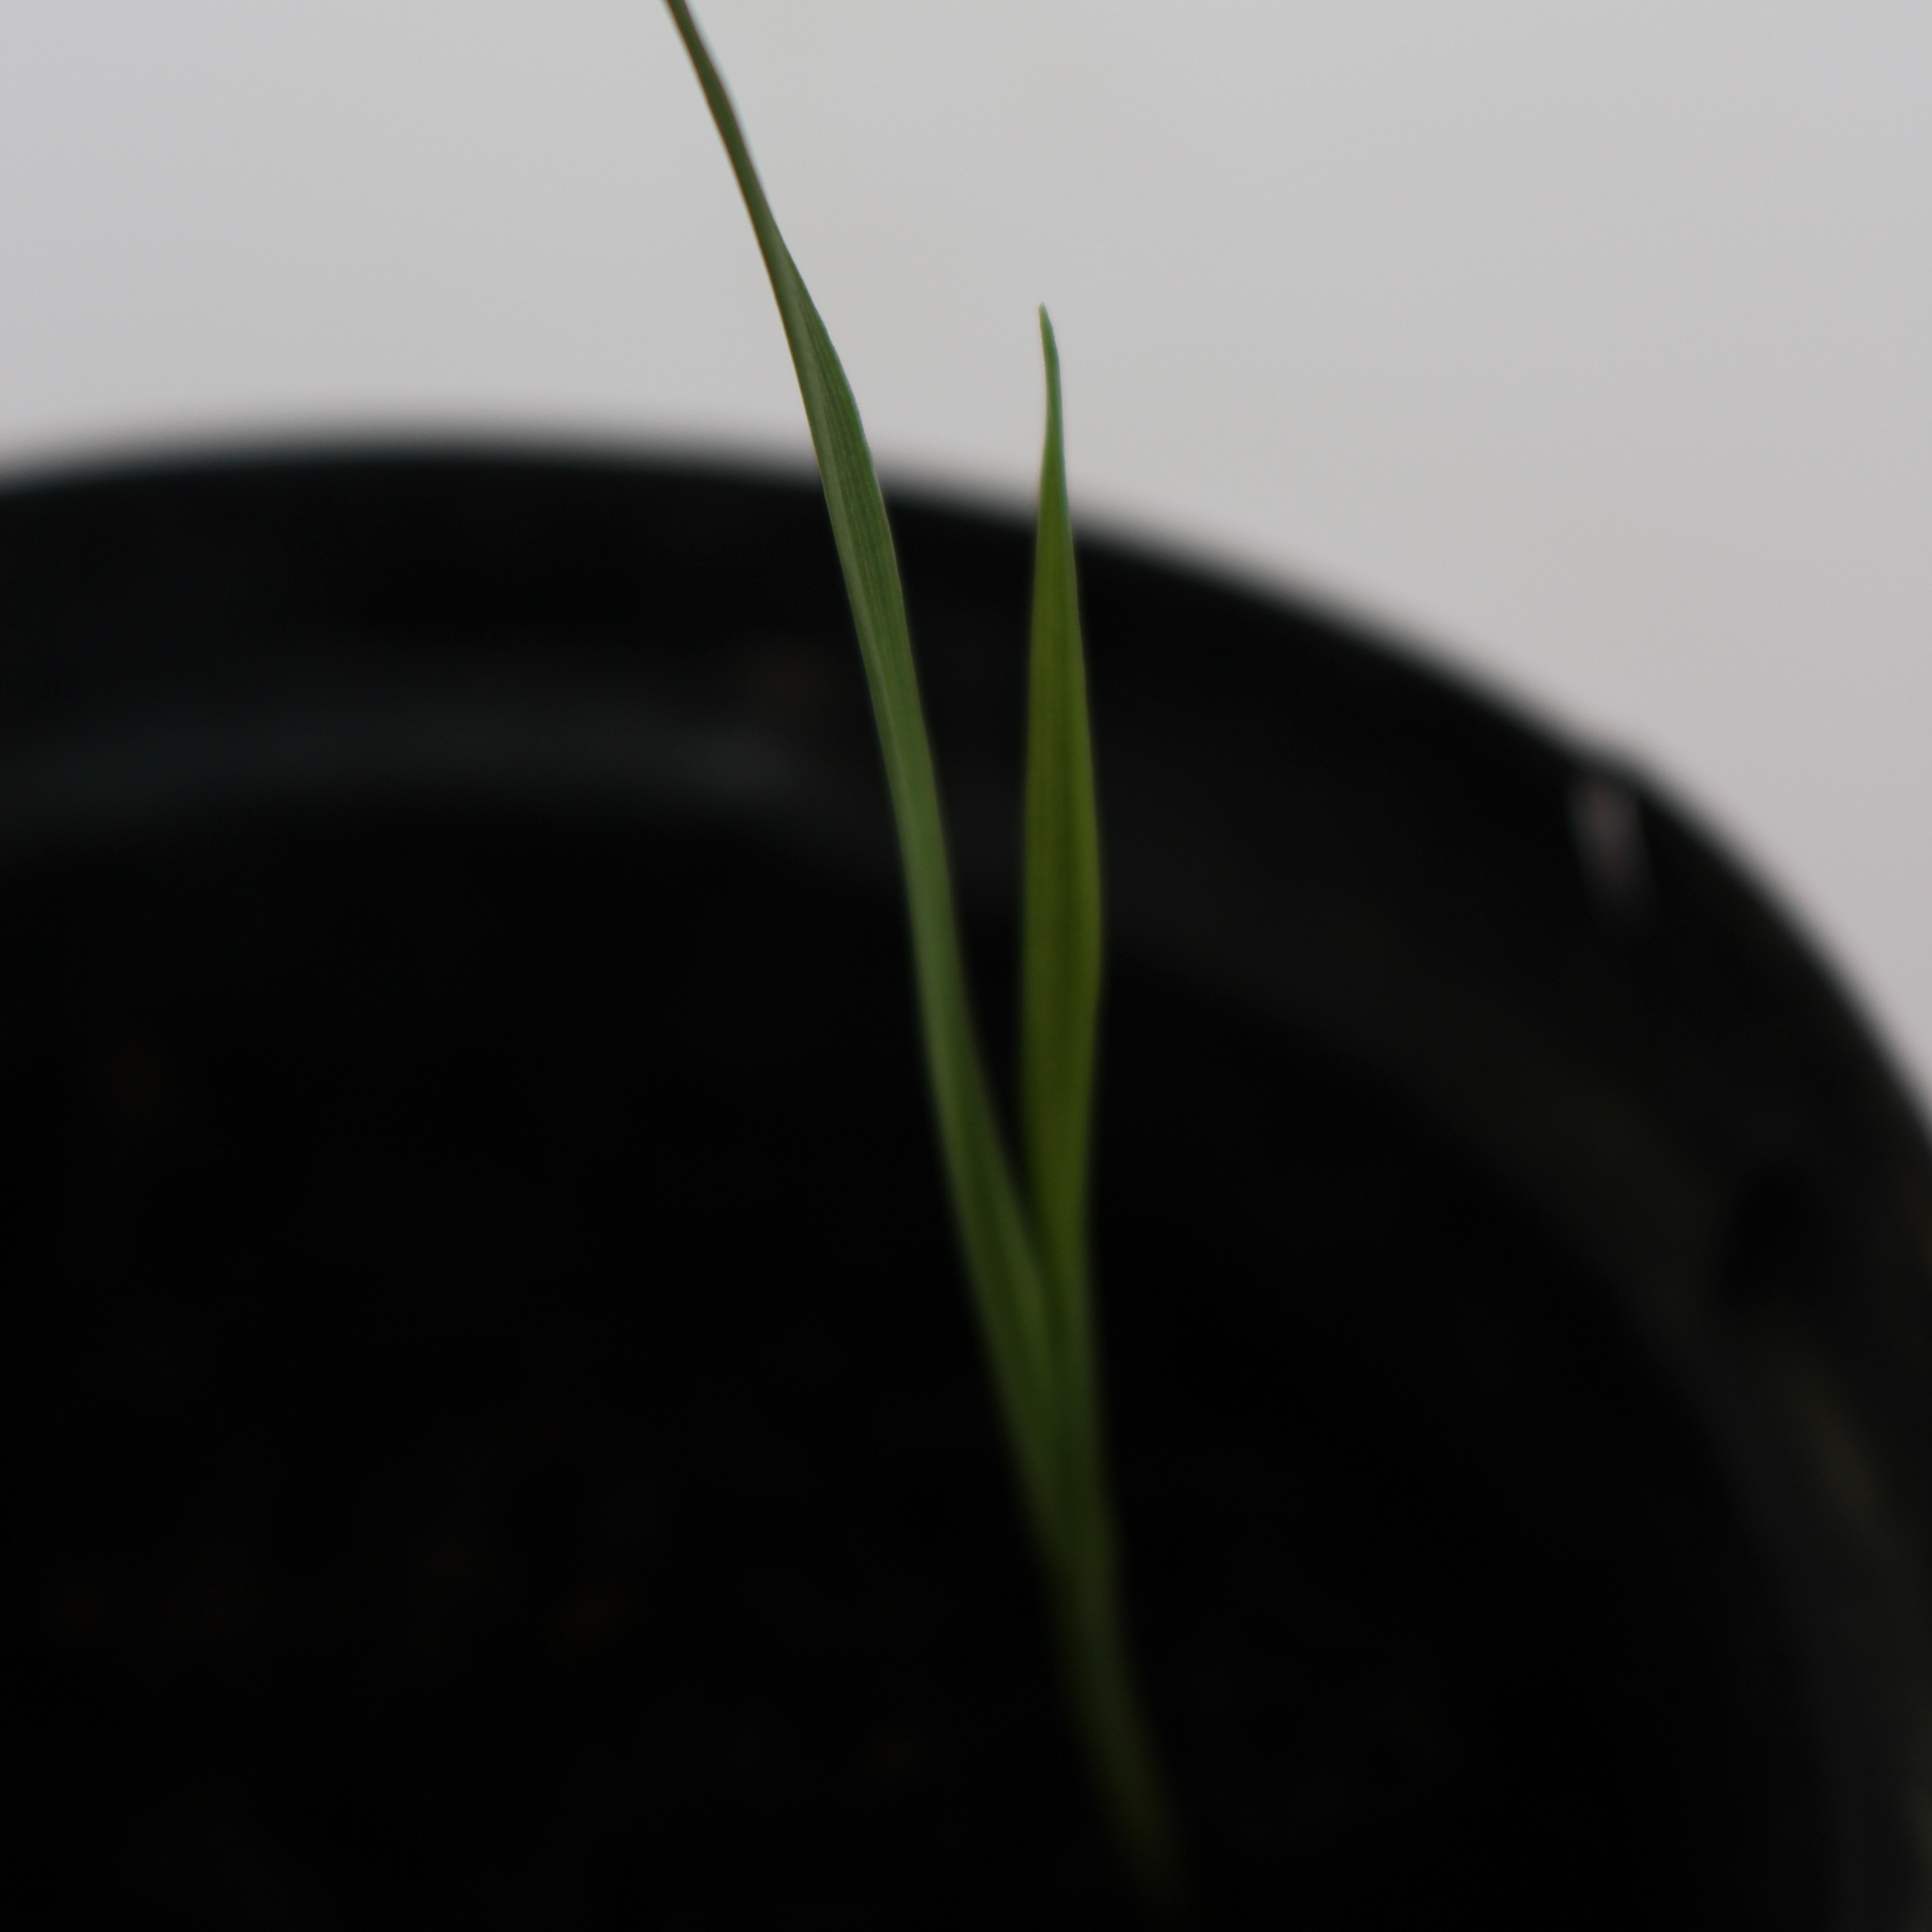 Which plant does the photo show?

Avena sterilis
